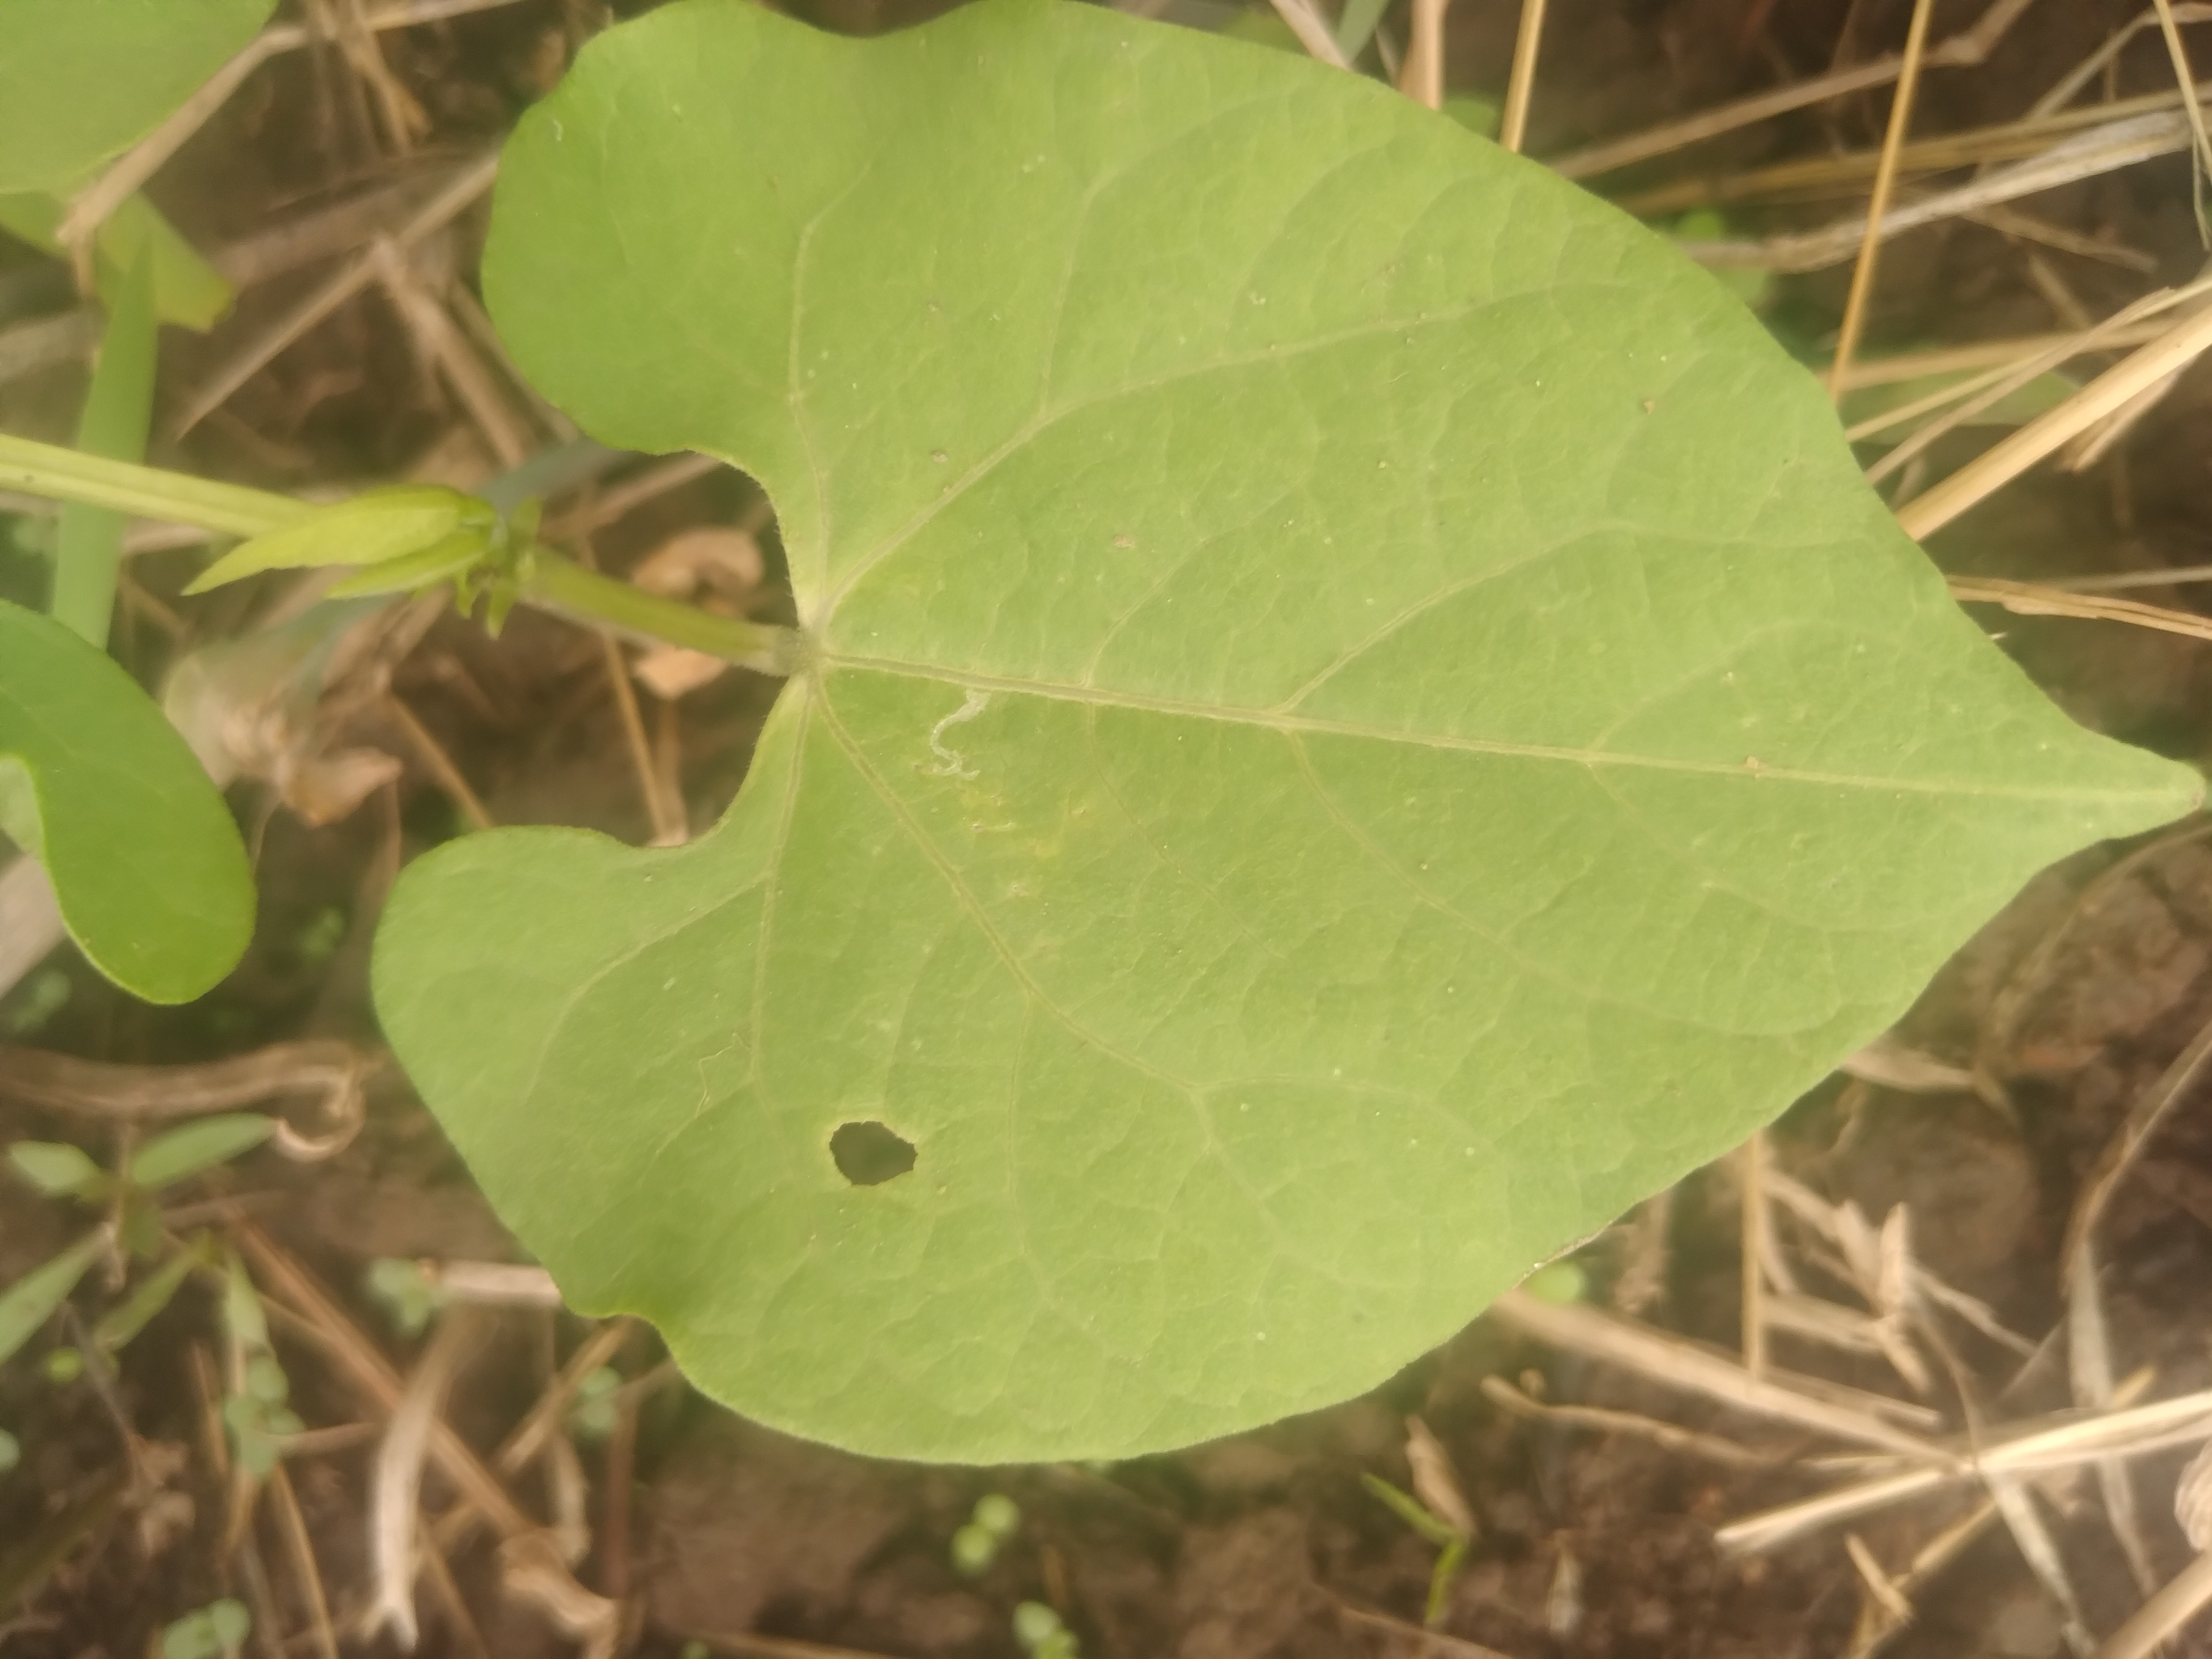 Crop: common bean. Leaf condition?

healthy
